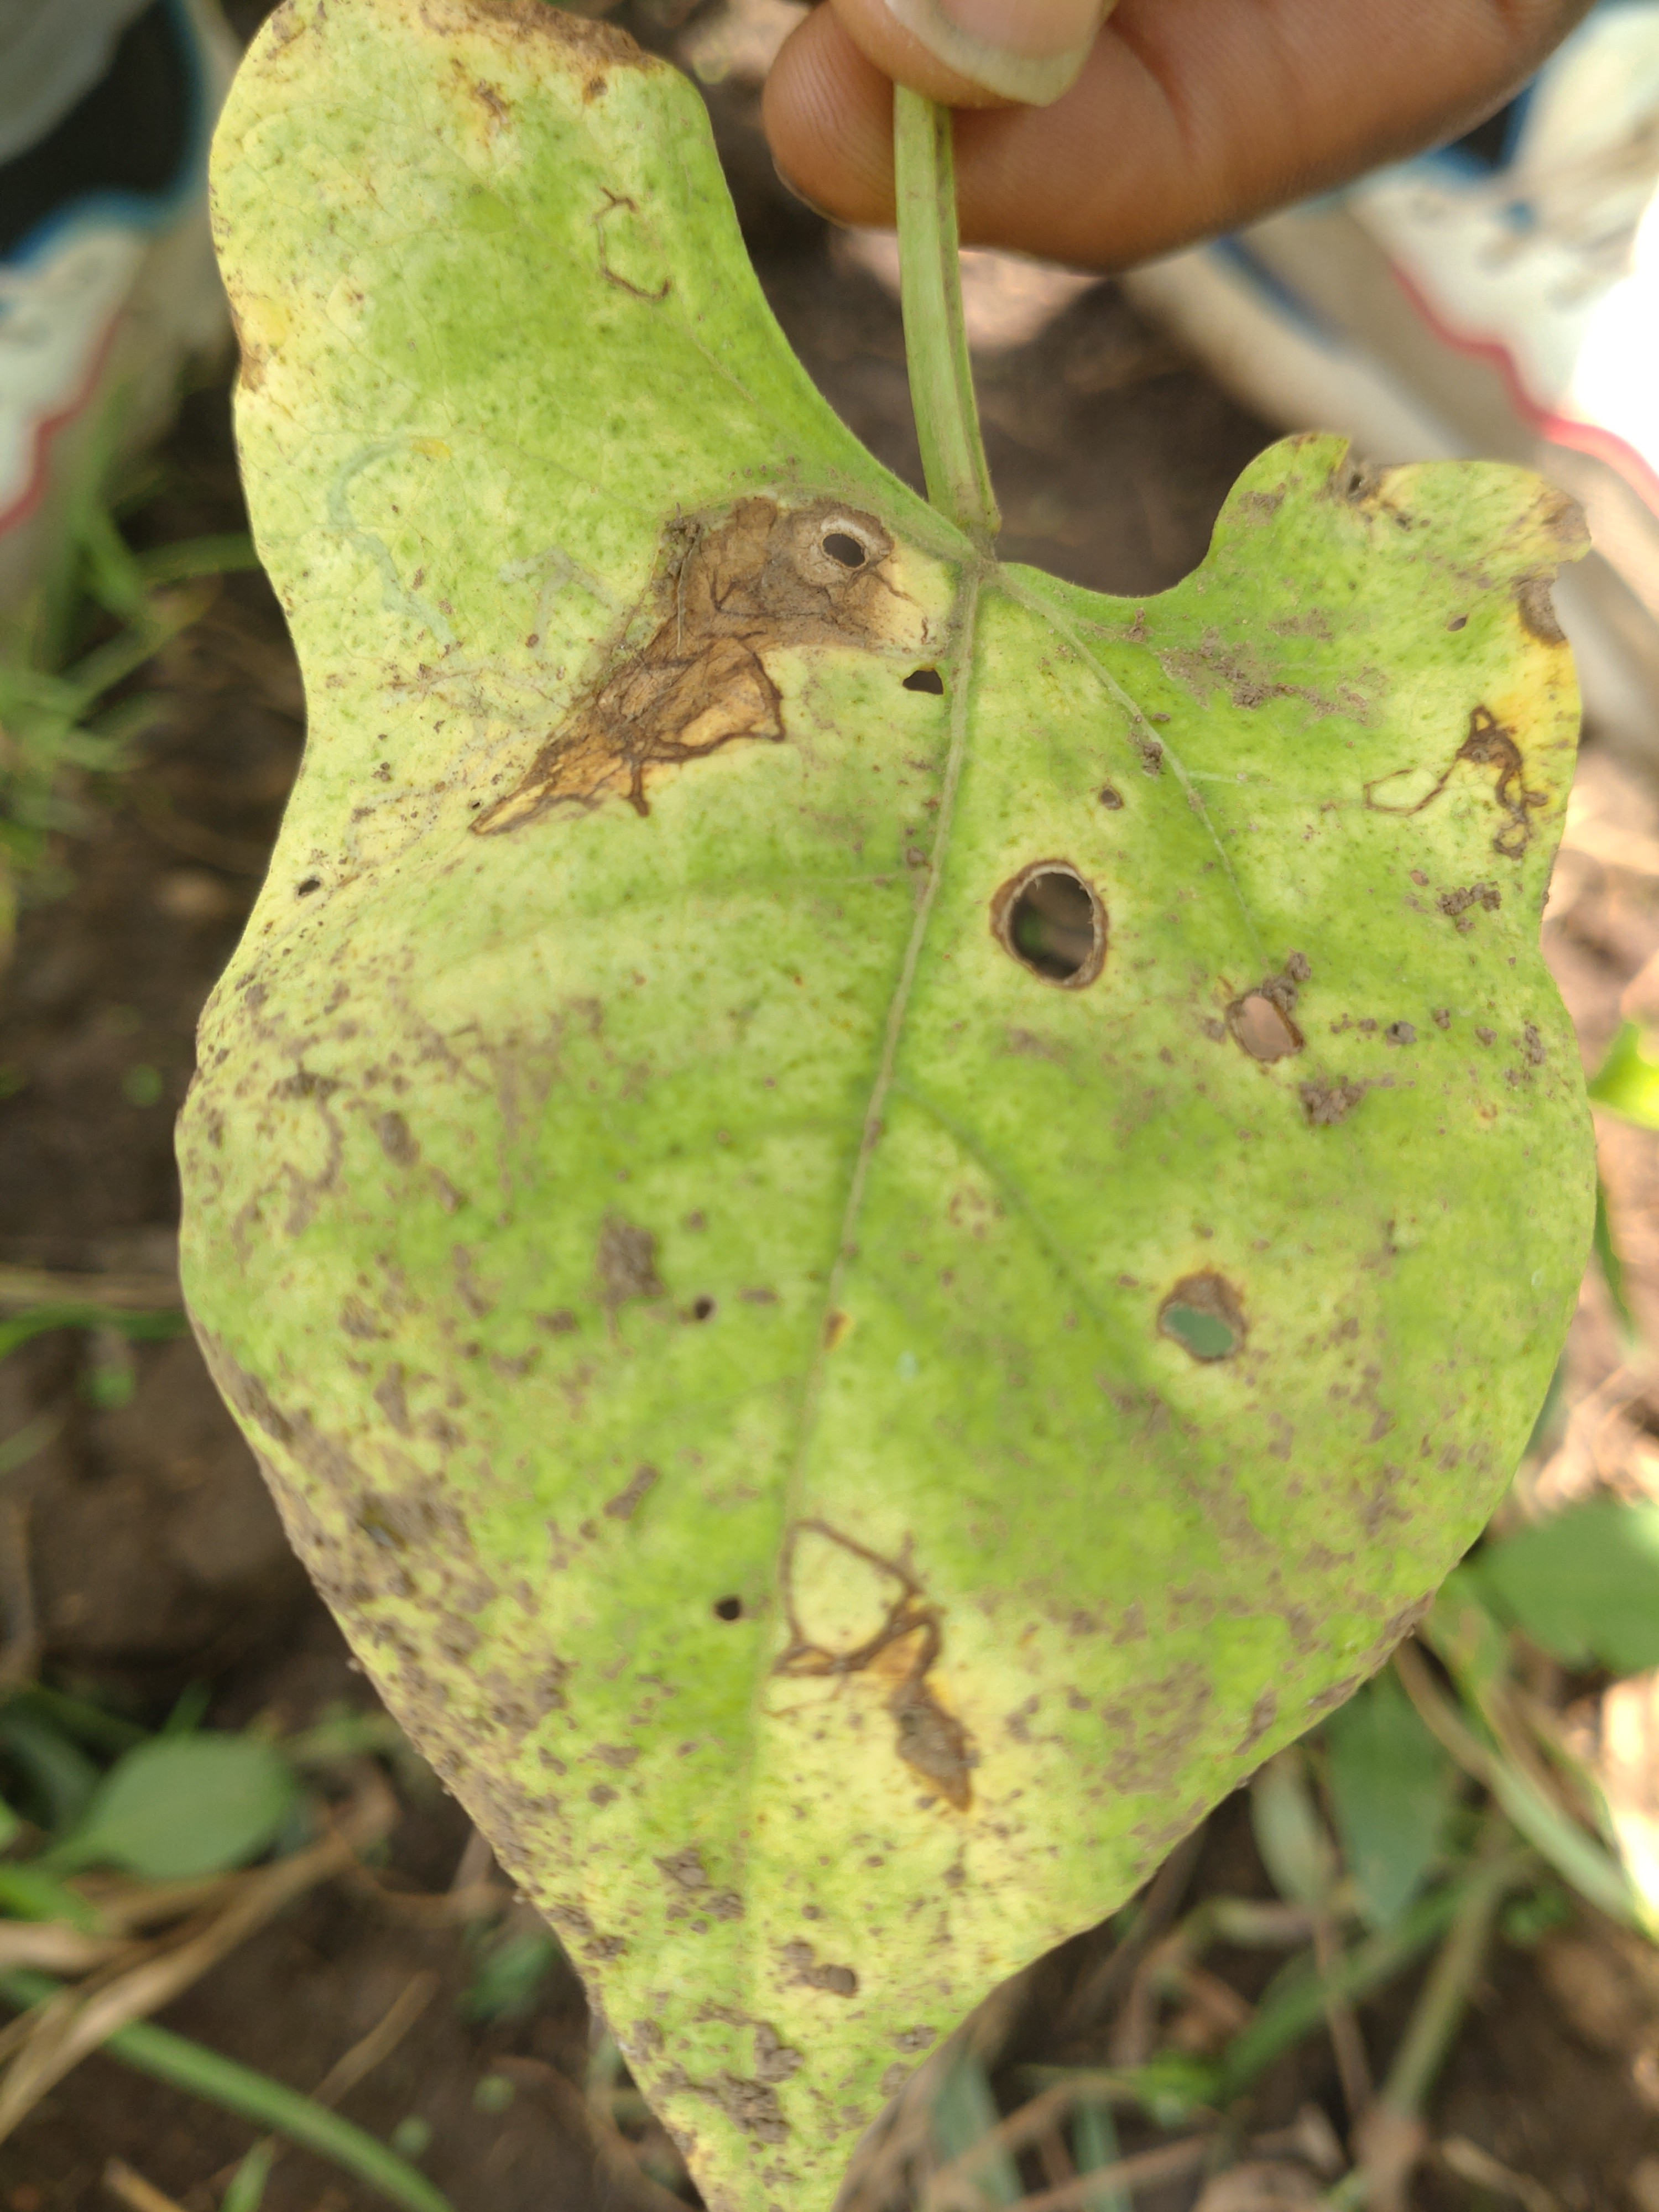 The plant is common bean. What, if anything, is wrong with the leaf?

anthracnose
